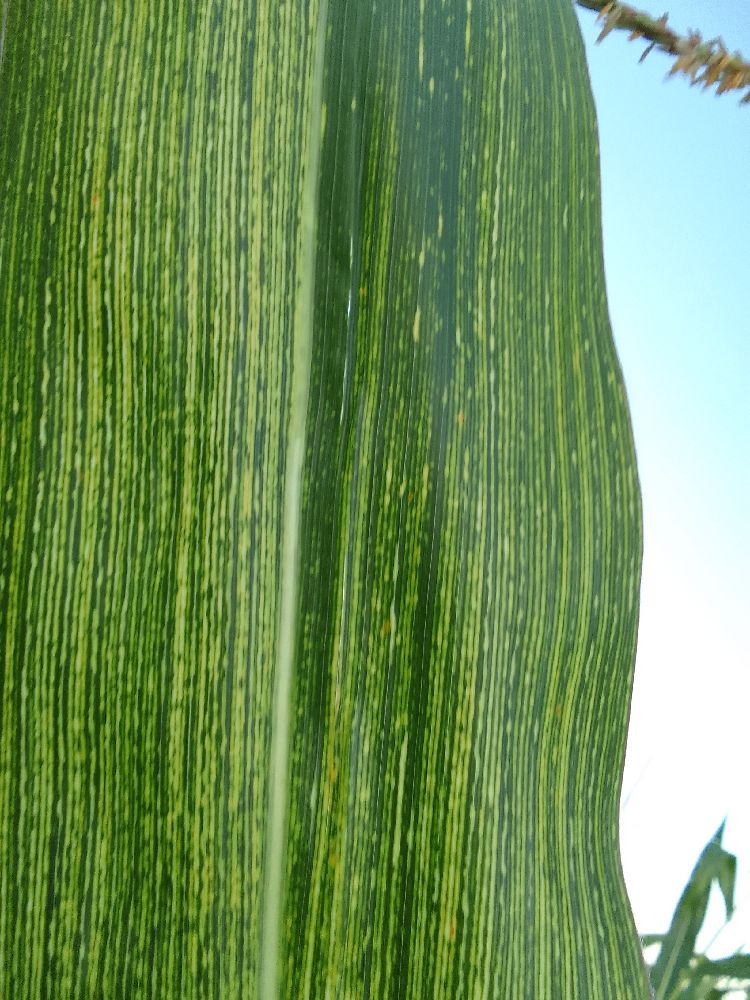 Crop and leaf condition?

maize, maize streak virus
